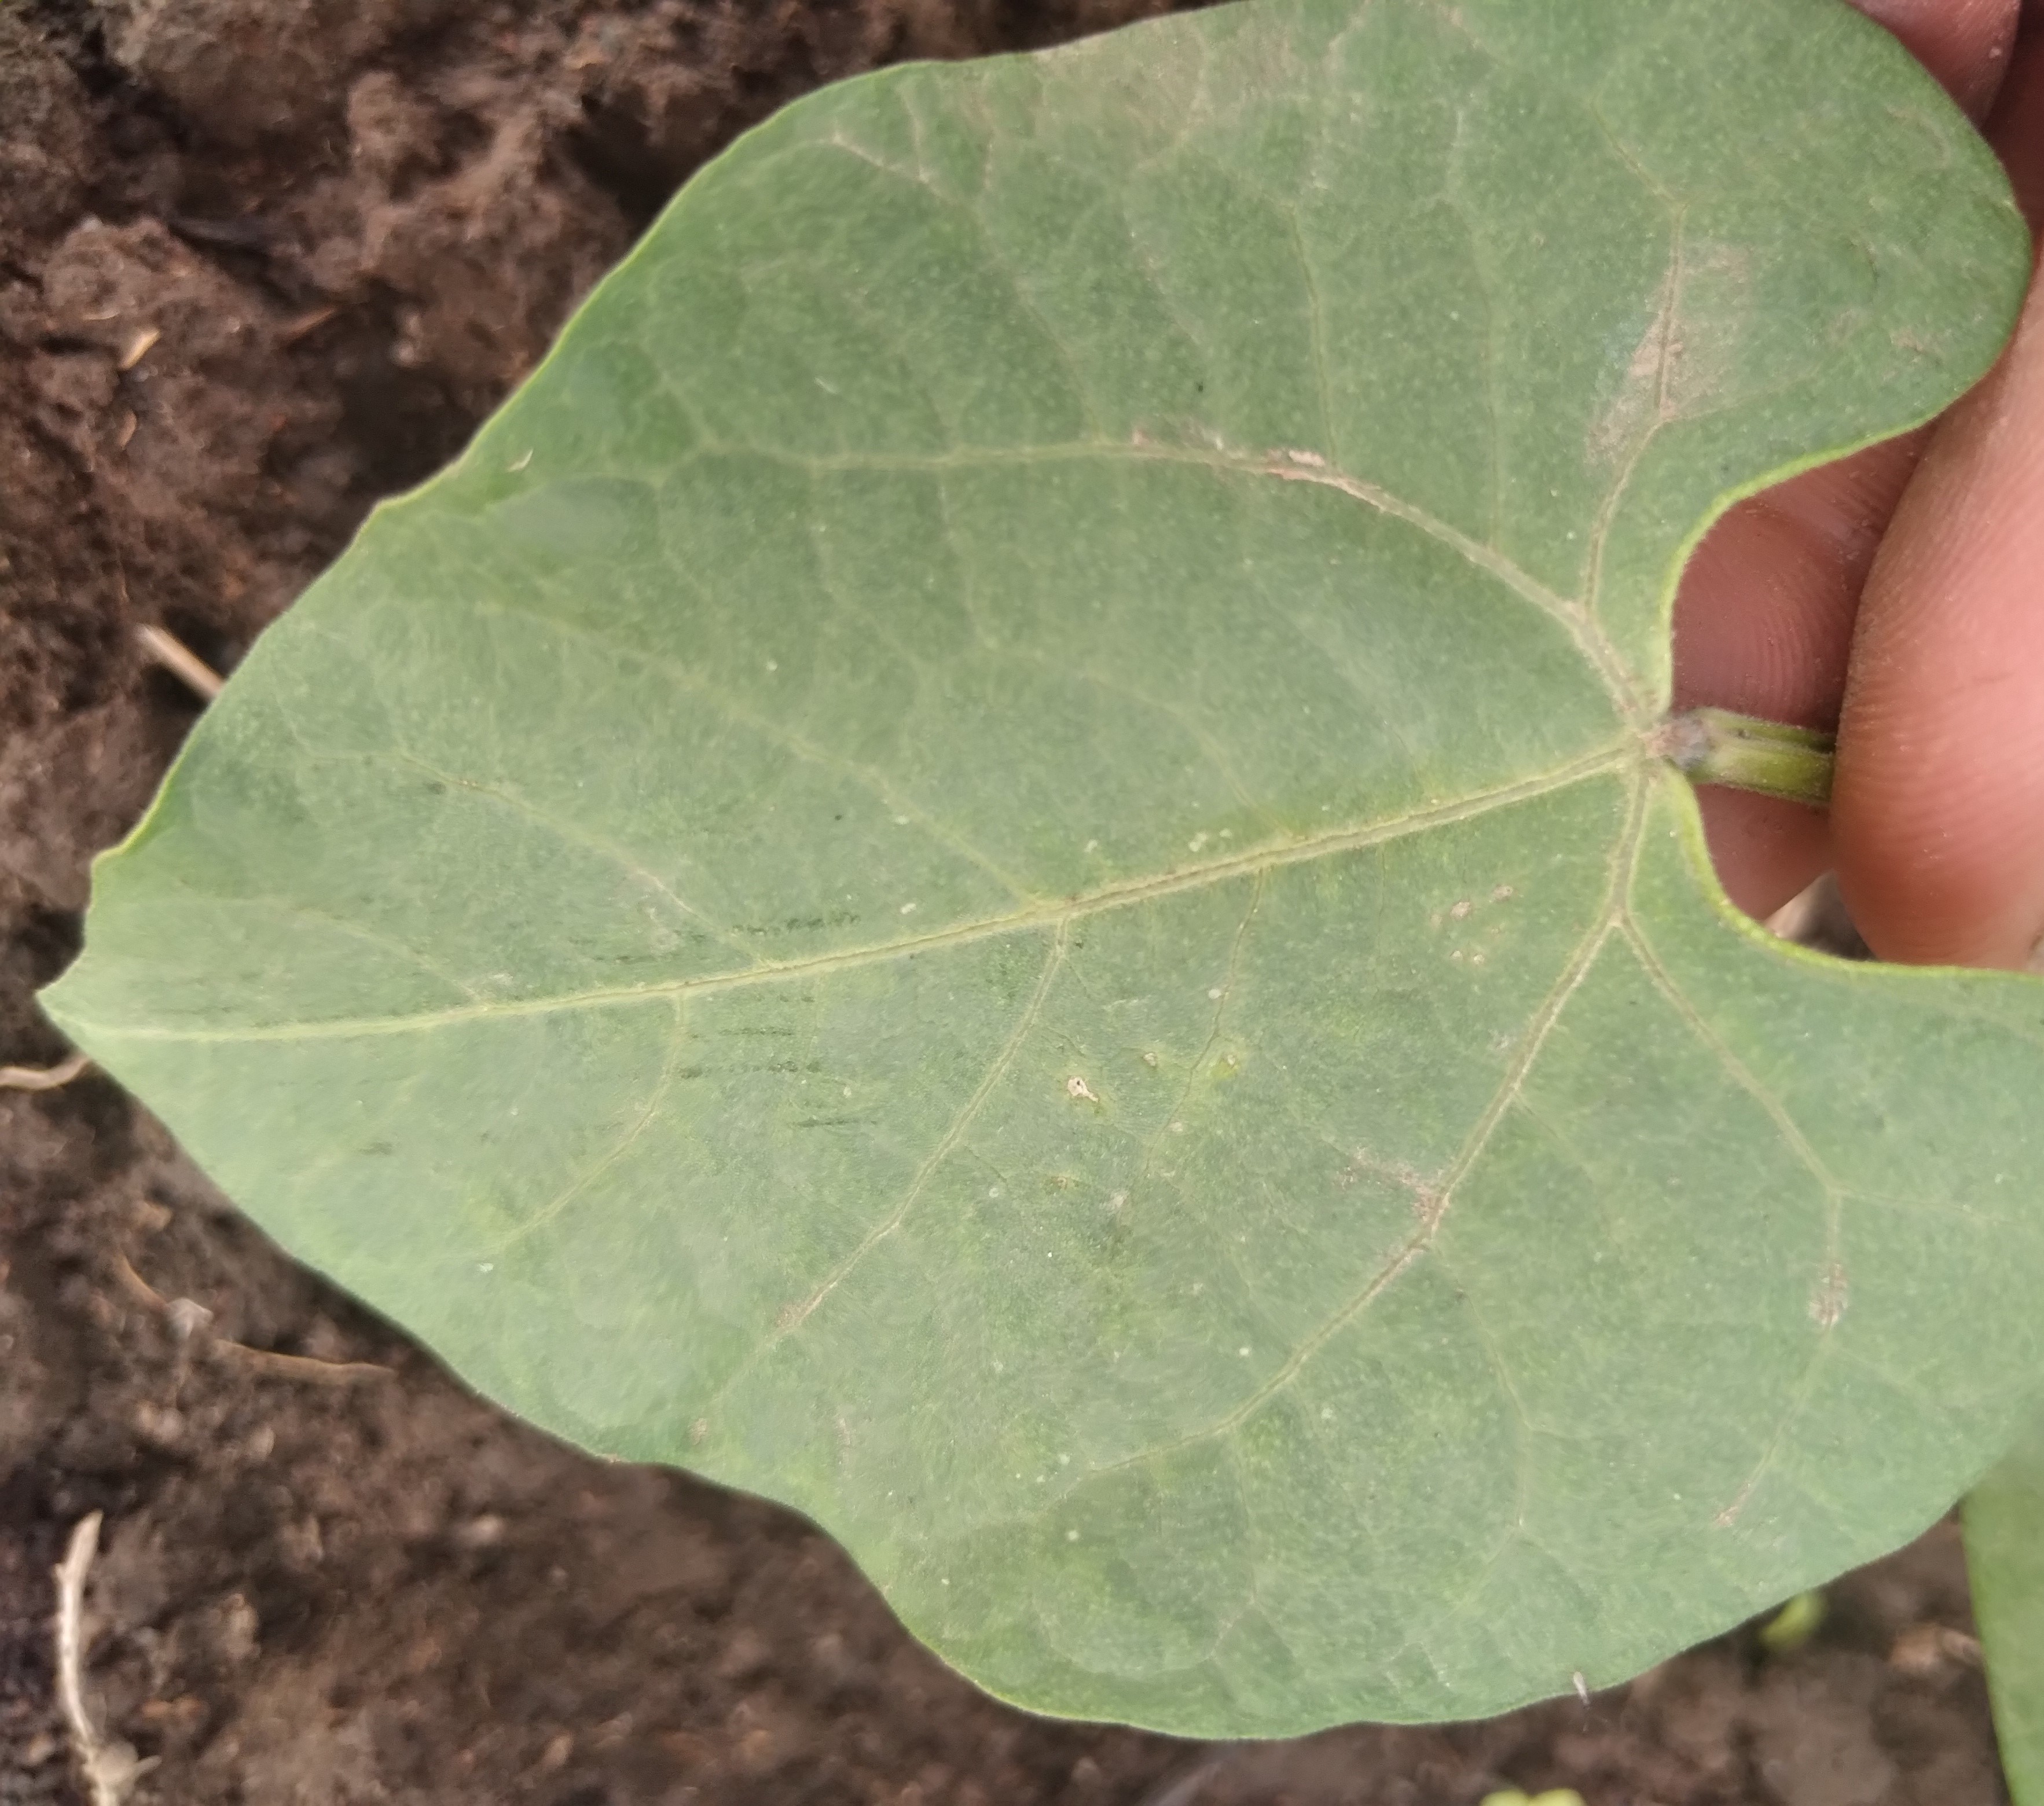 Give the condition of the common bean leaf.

healthy
